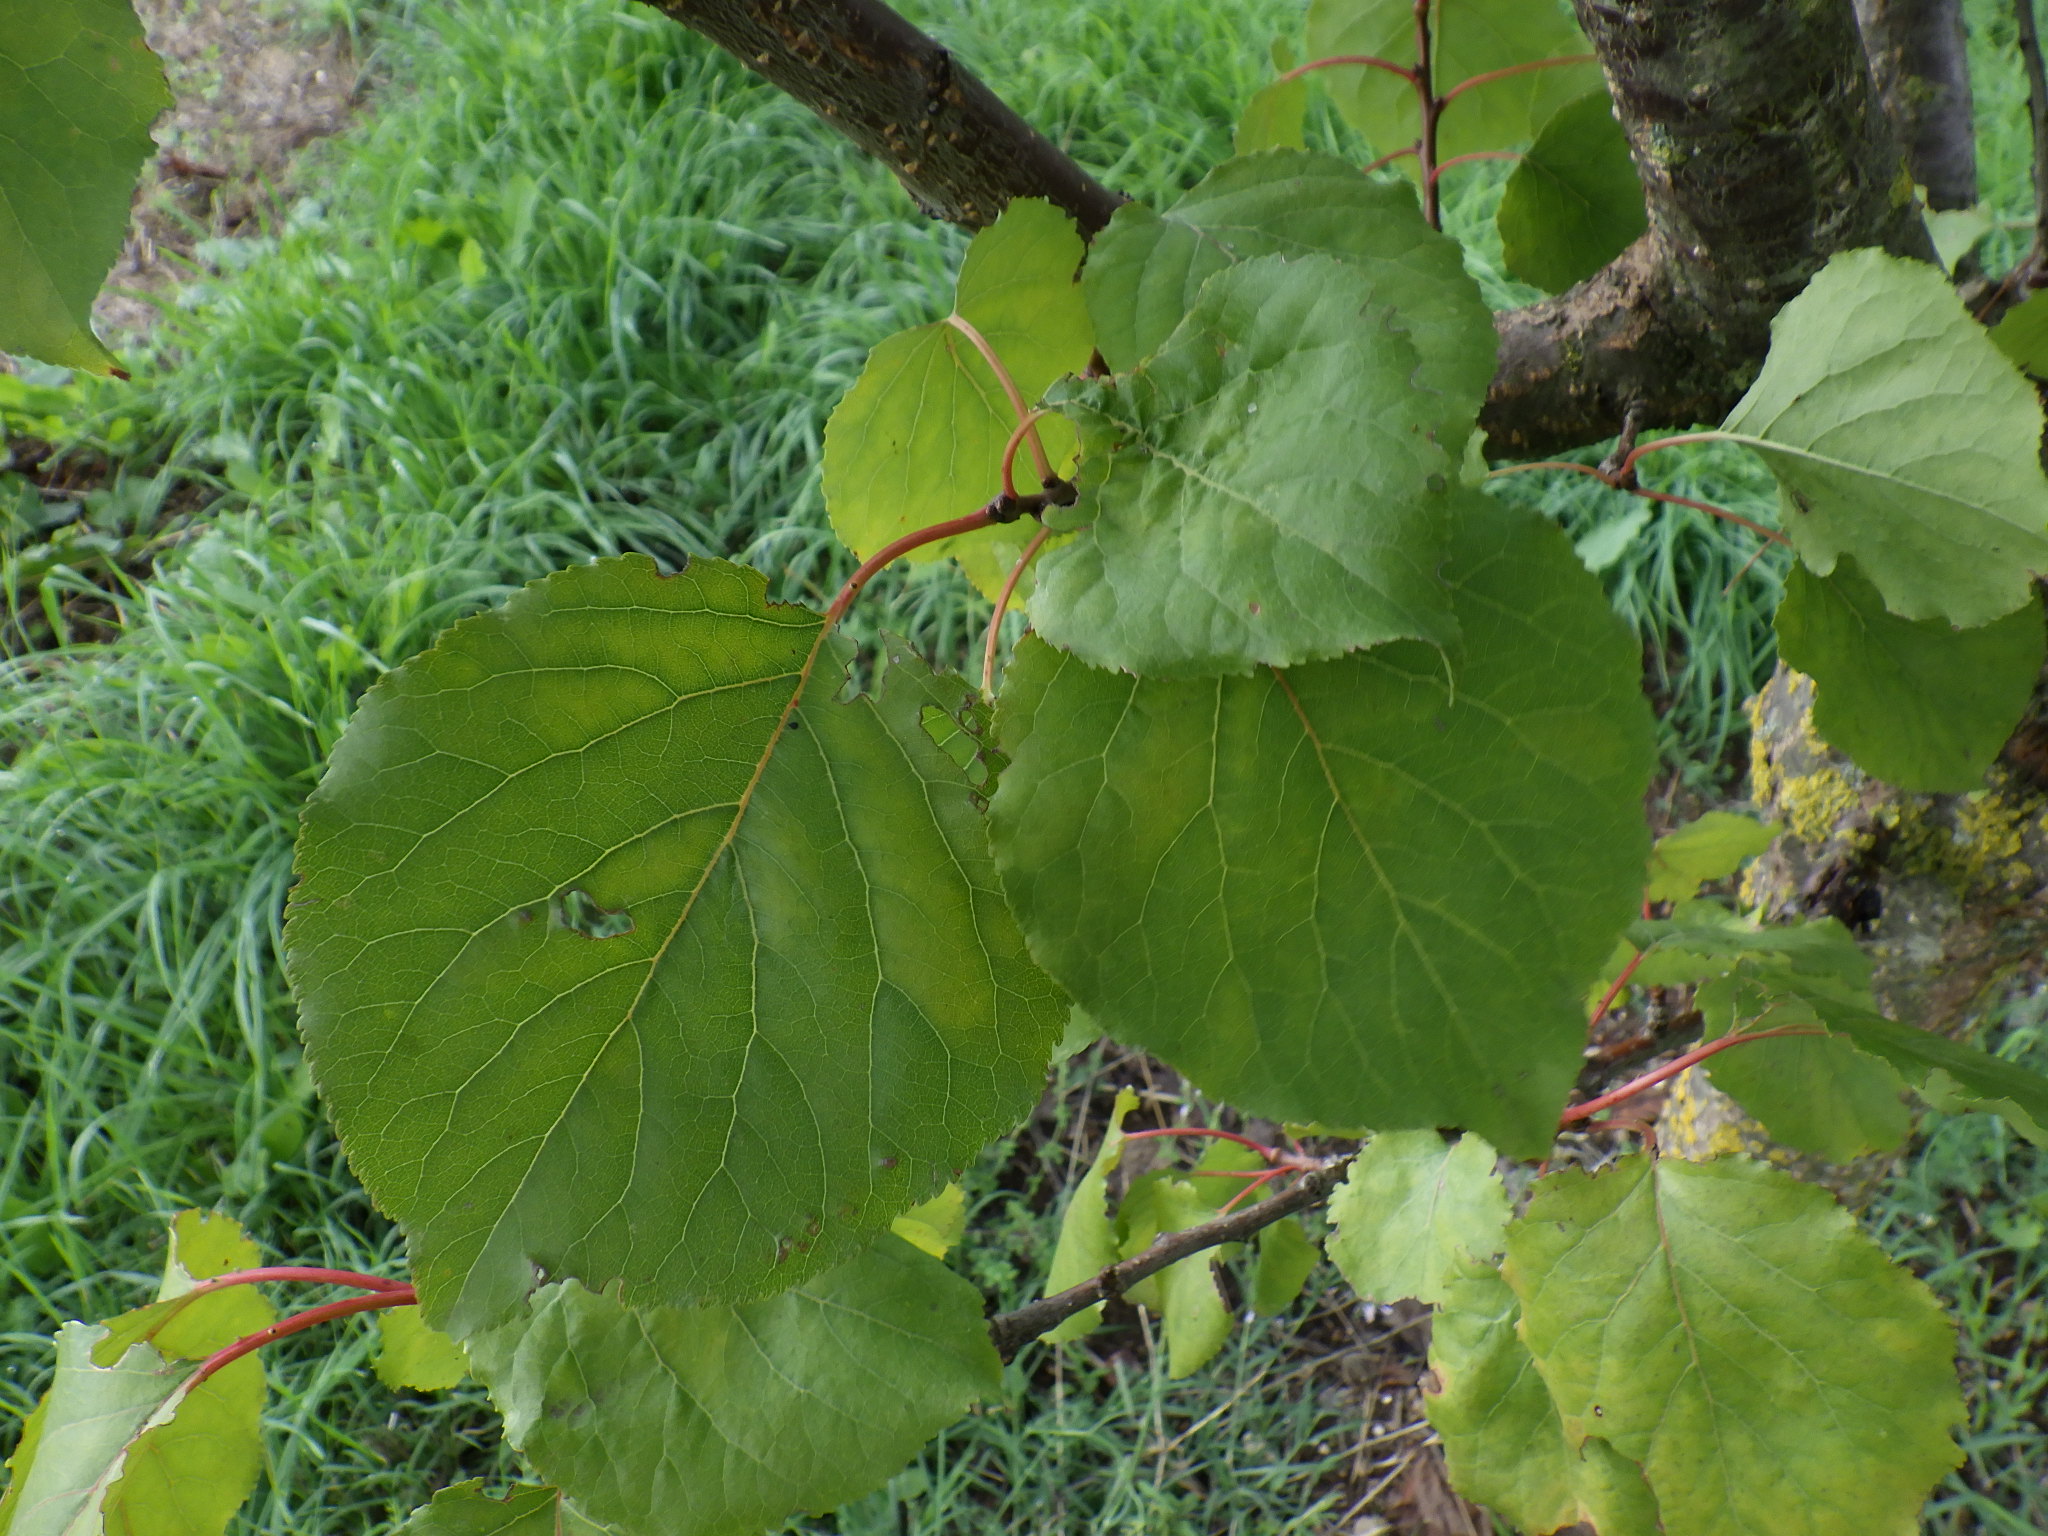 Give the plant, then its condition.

apricot, shot hole disease
